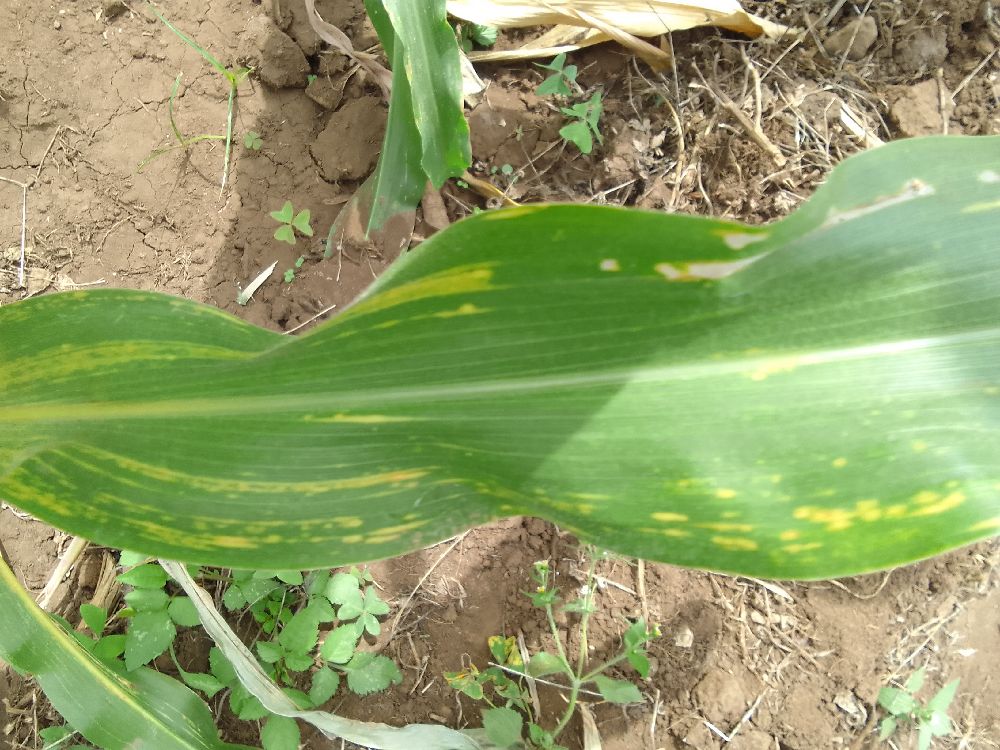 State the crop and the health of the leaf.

maize, maize lethal necrosis
